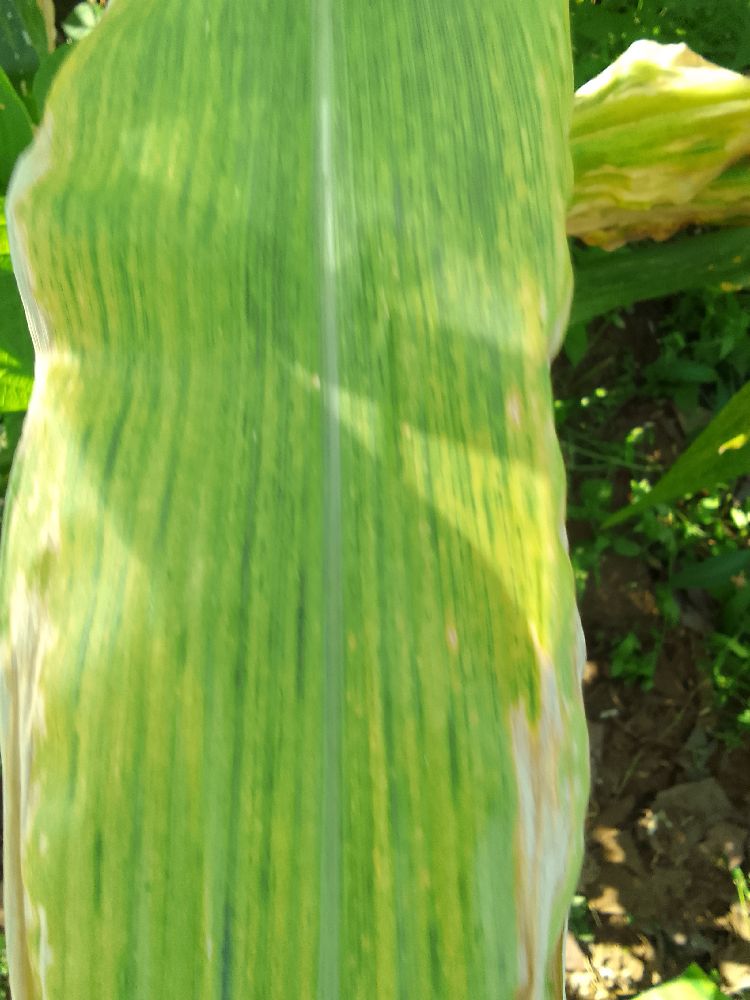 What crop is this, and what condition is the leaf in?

maize, maize lethal necrosis
